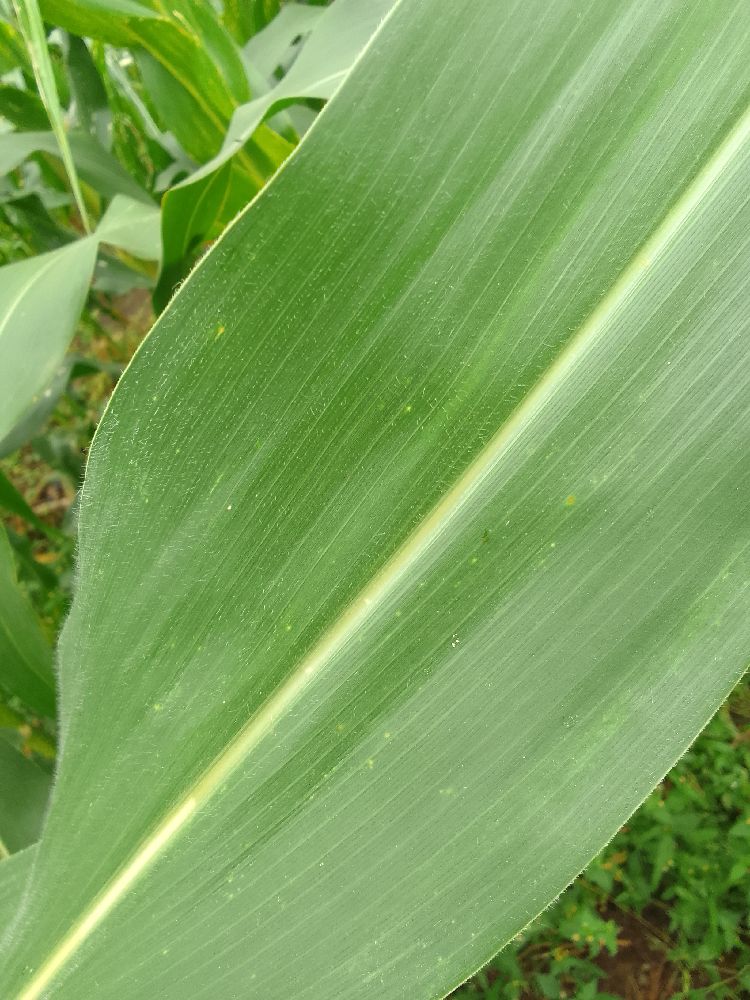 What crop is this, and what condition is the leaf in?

maize, healthy
